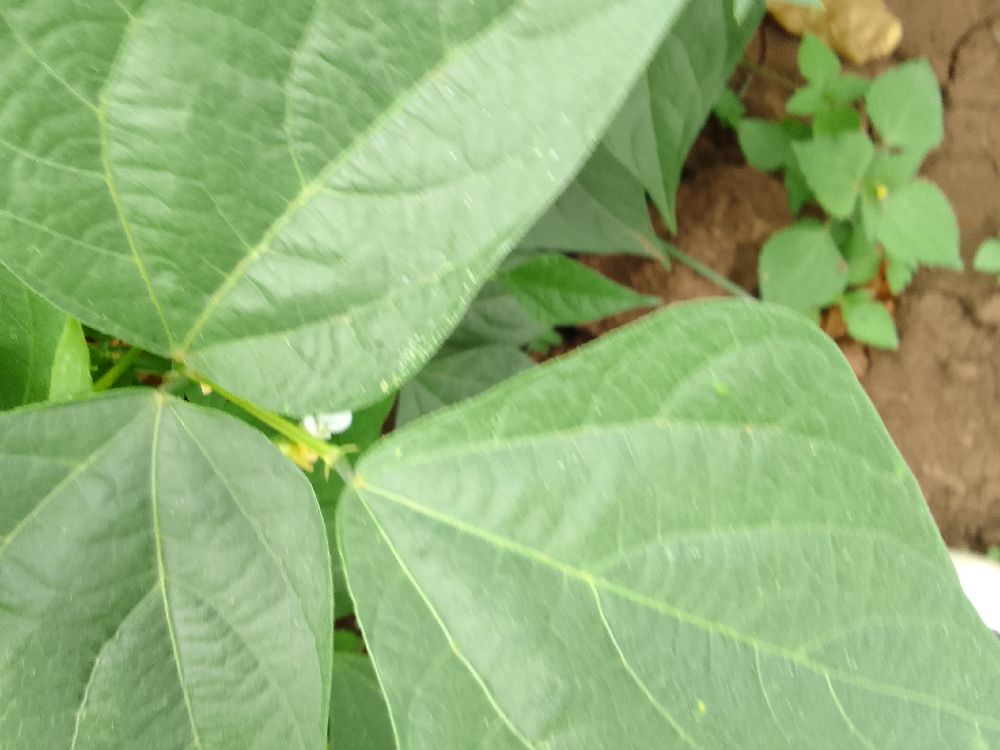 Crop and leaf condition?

common bean, healthy
